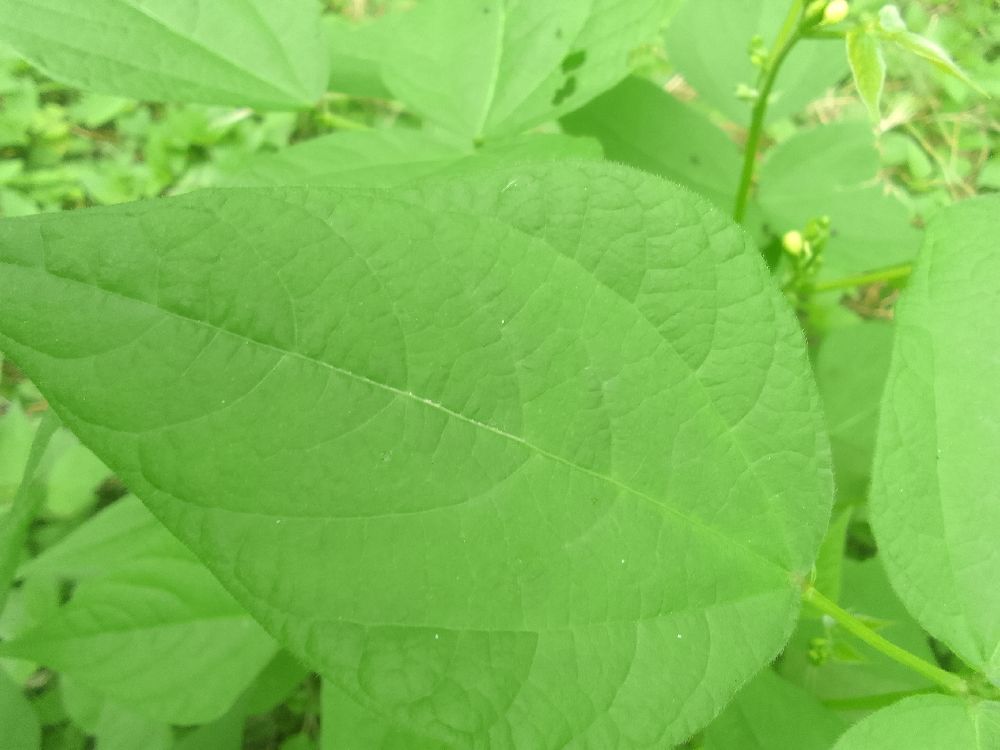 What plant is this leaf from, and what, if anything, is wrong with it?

common bean, healthy
